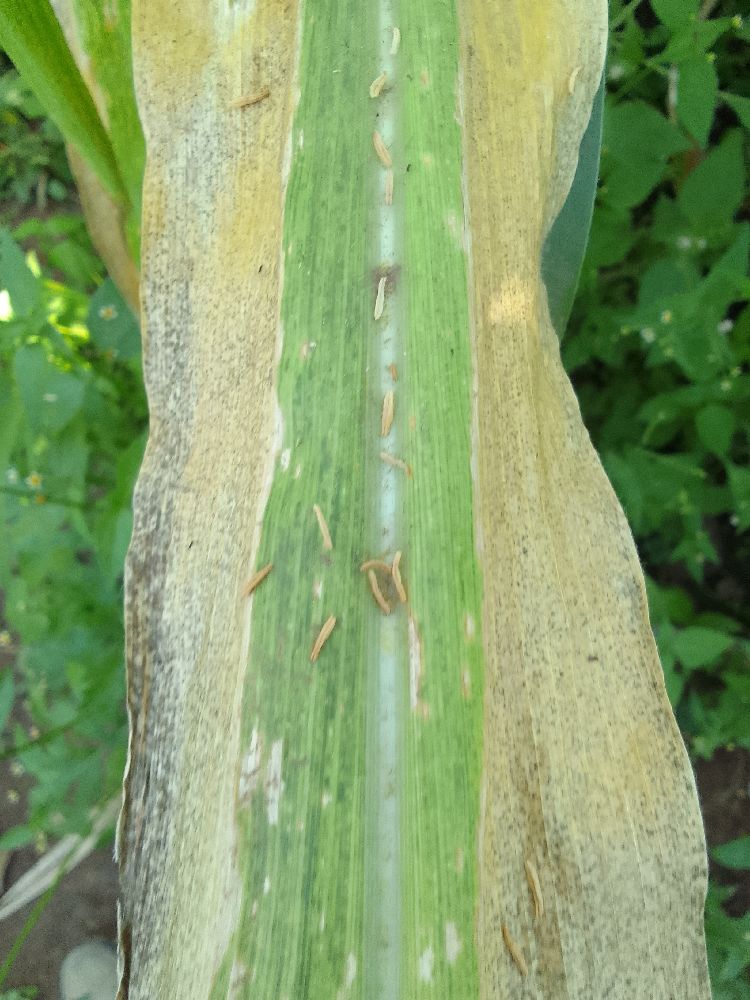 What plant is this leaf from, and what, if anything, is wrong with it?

maize, maize lethal necrosis
